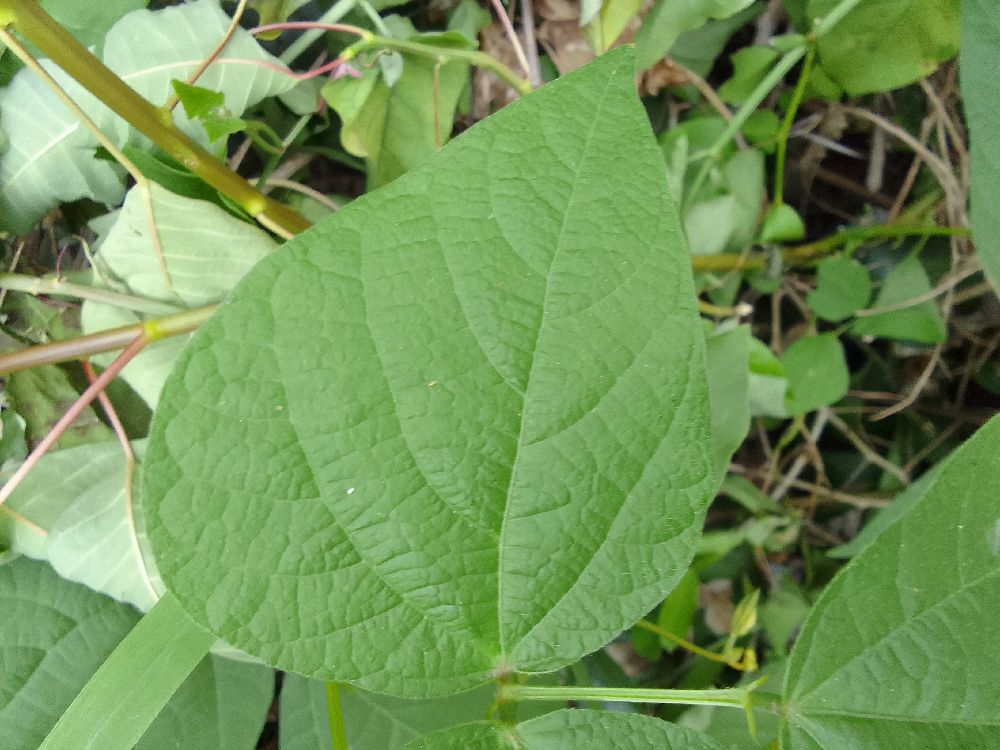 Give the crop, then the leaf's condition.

common bean, healthy
